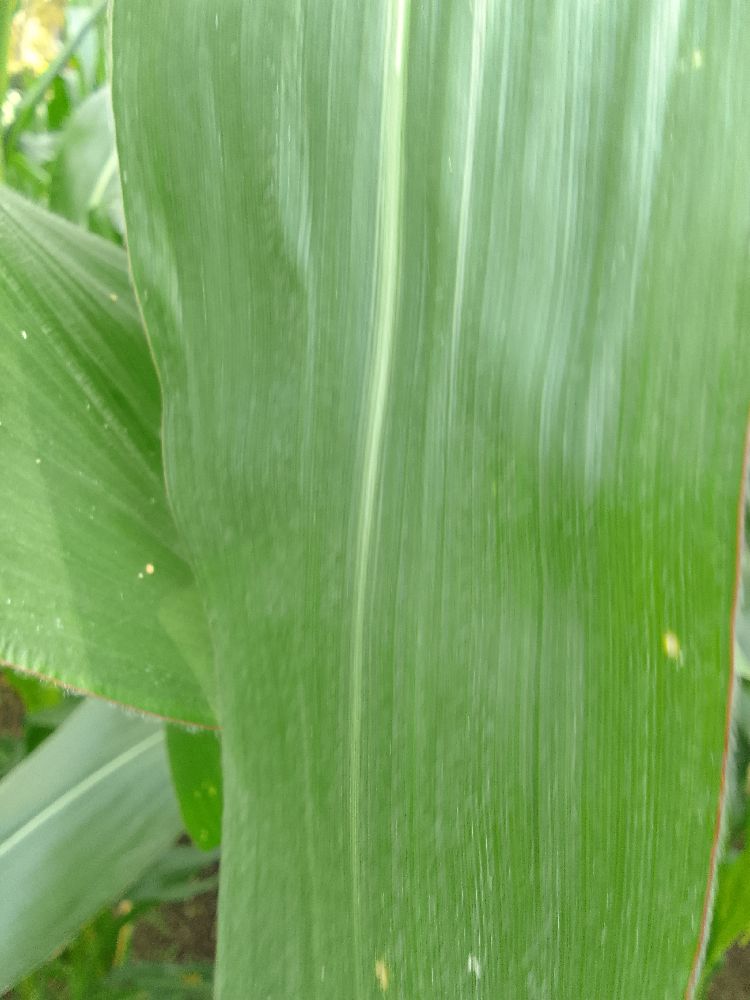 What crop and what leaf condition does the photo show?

maize, healthy
